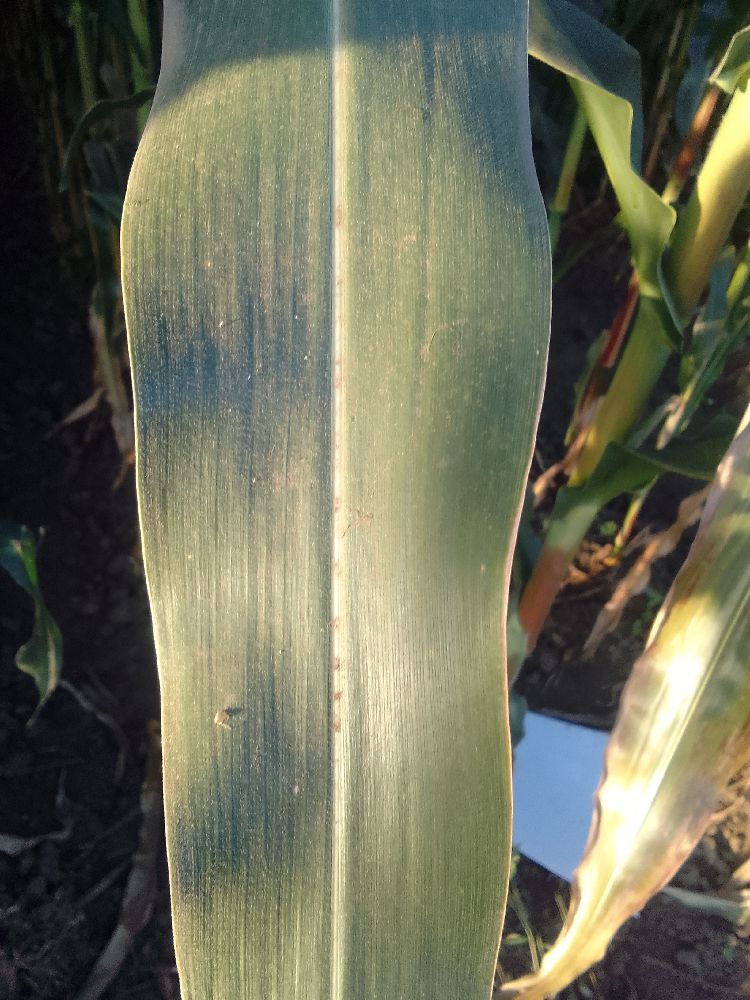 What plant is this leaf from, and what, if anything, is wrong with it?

maize, healthy
